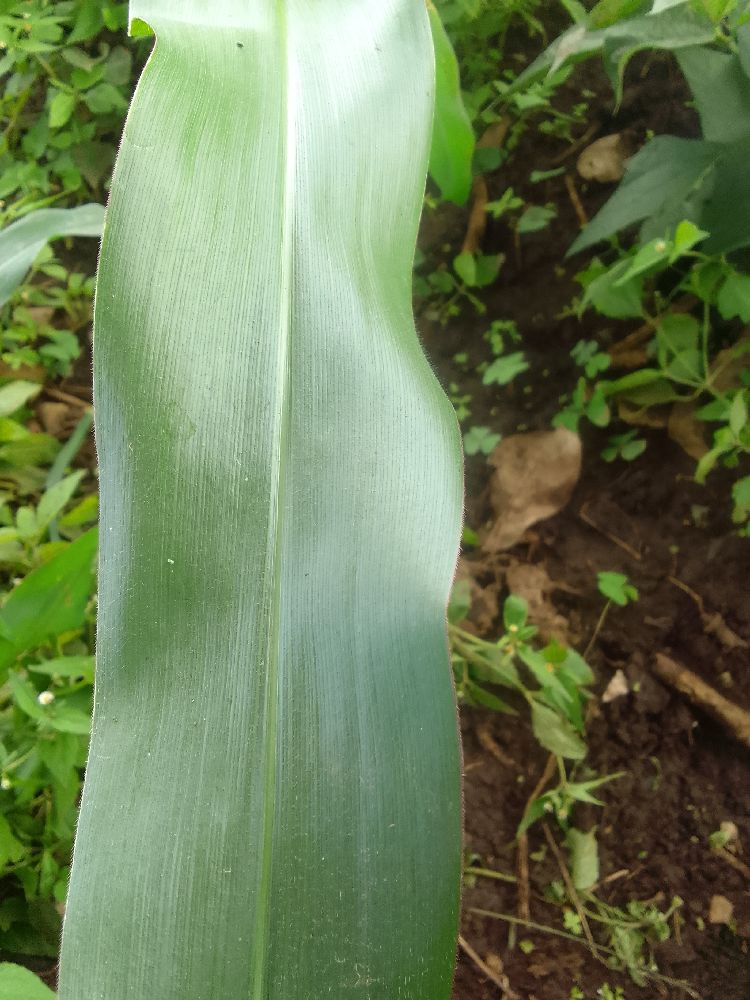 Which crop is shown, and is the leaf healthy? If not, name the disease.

maize, healthy
